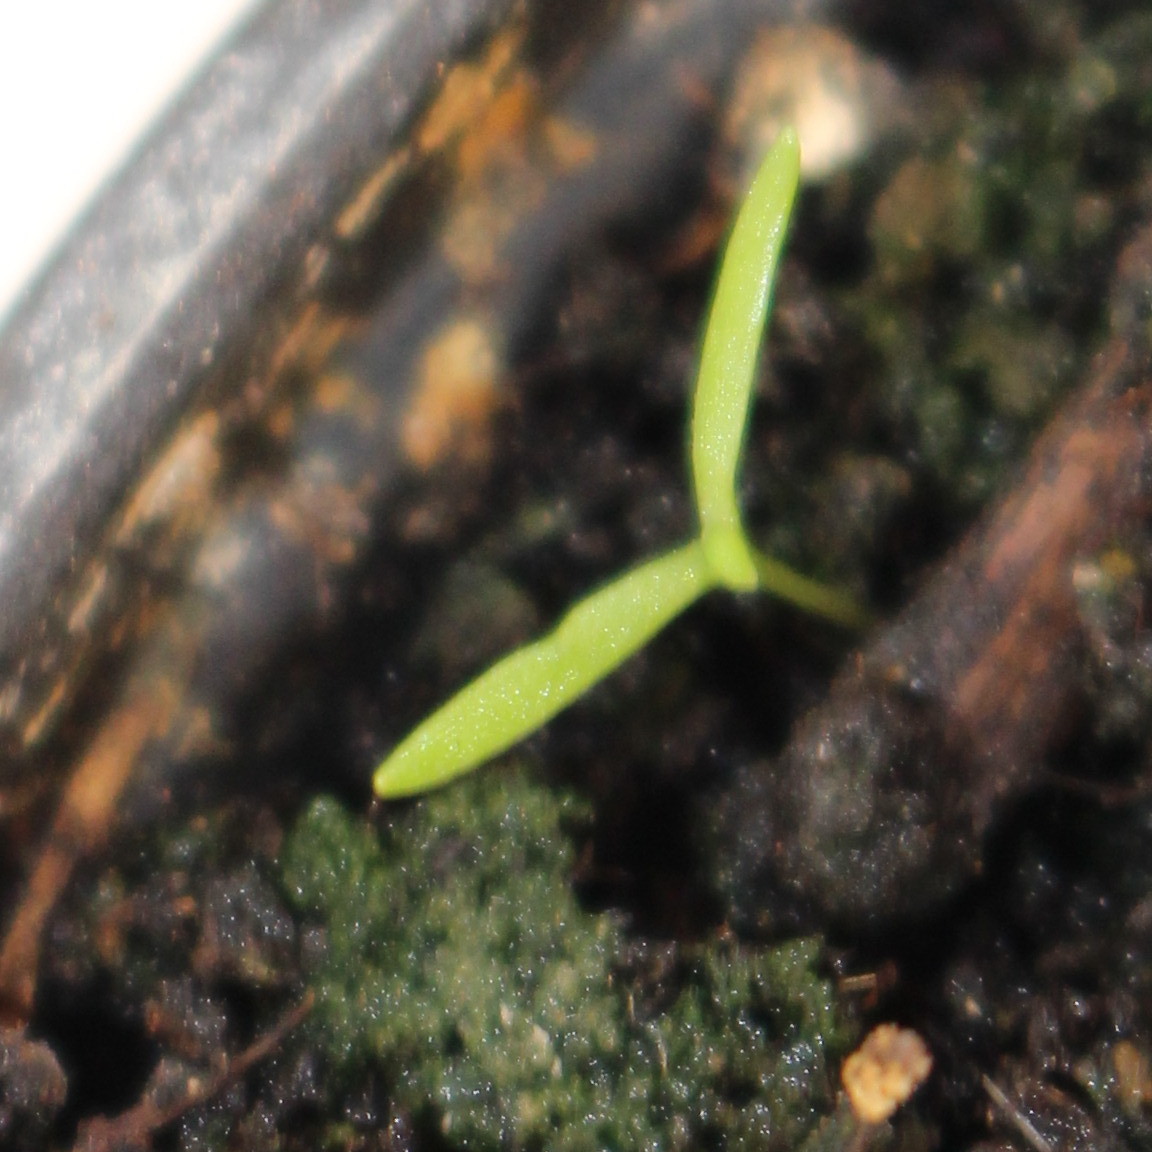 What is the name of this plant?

Papaver rhoeas
